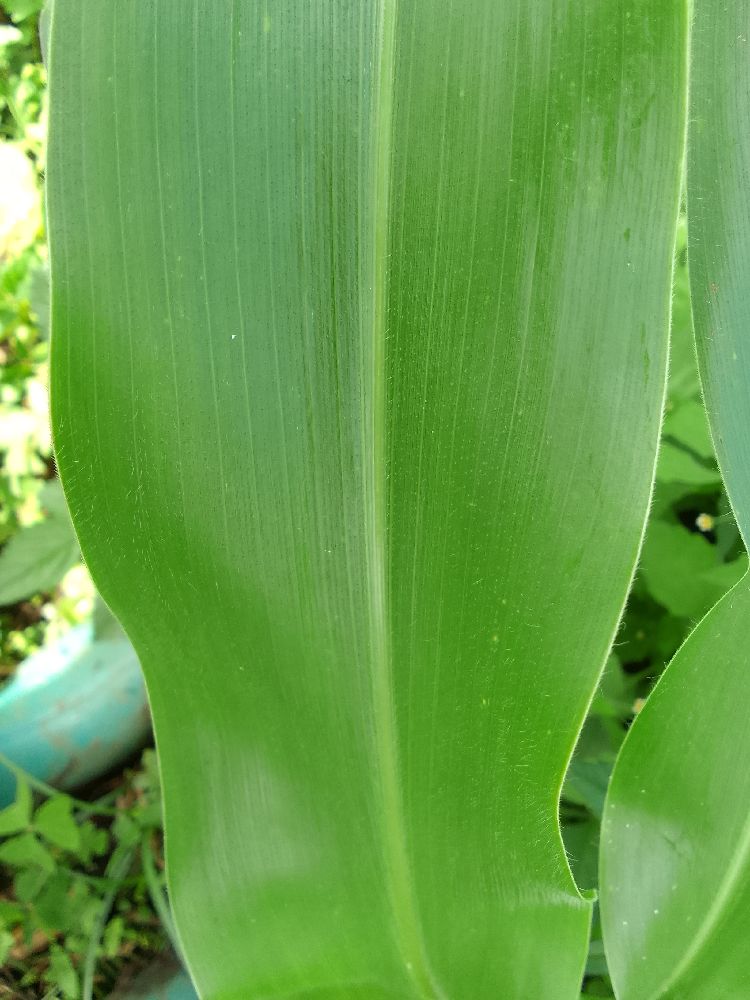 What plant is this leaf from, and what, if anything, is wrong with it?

maize, healthy
